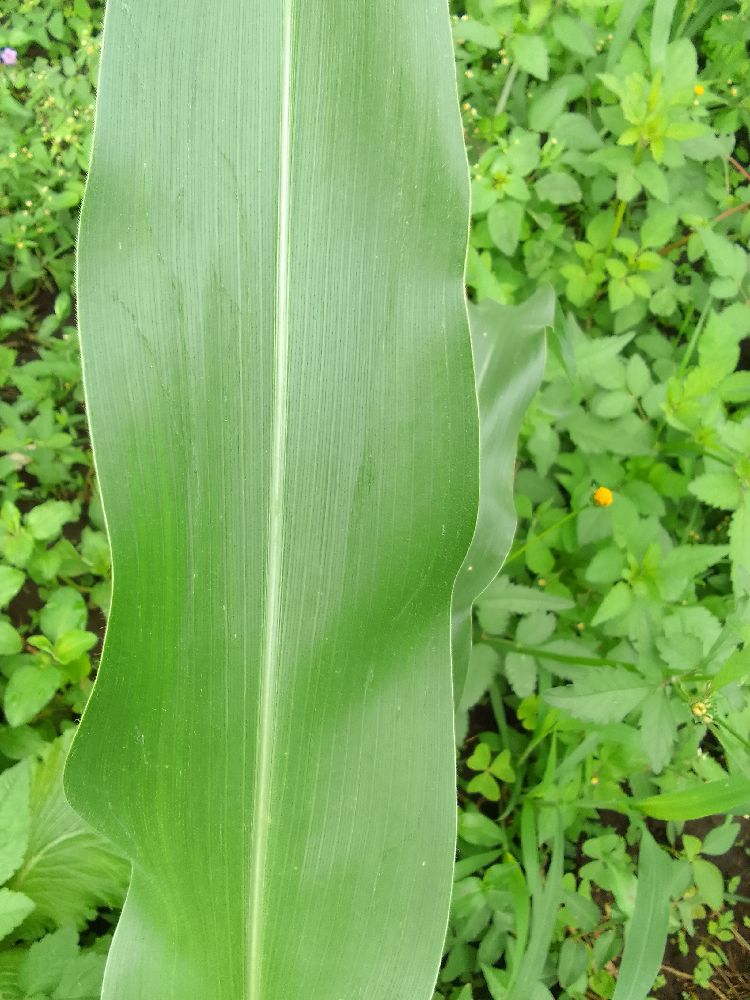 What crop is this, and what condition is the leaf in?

maize, healthy
